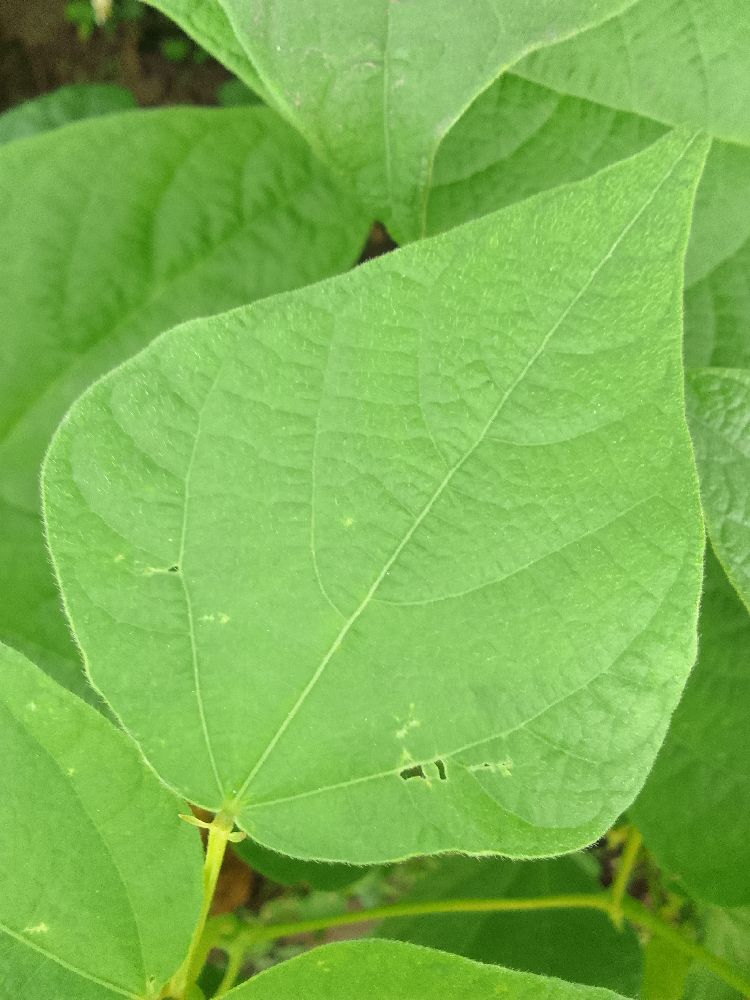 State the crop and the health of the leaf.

common bean, healthy
